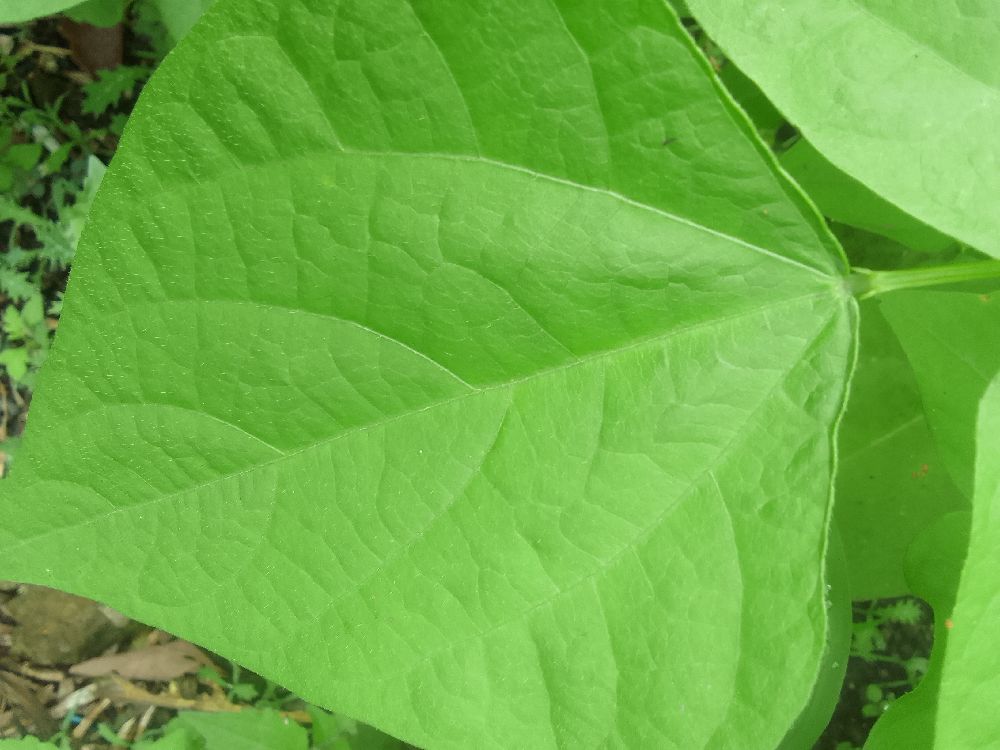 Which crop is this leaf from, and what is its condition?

common bean, healthy
